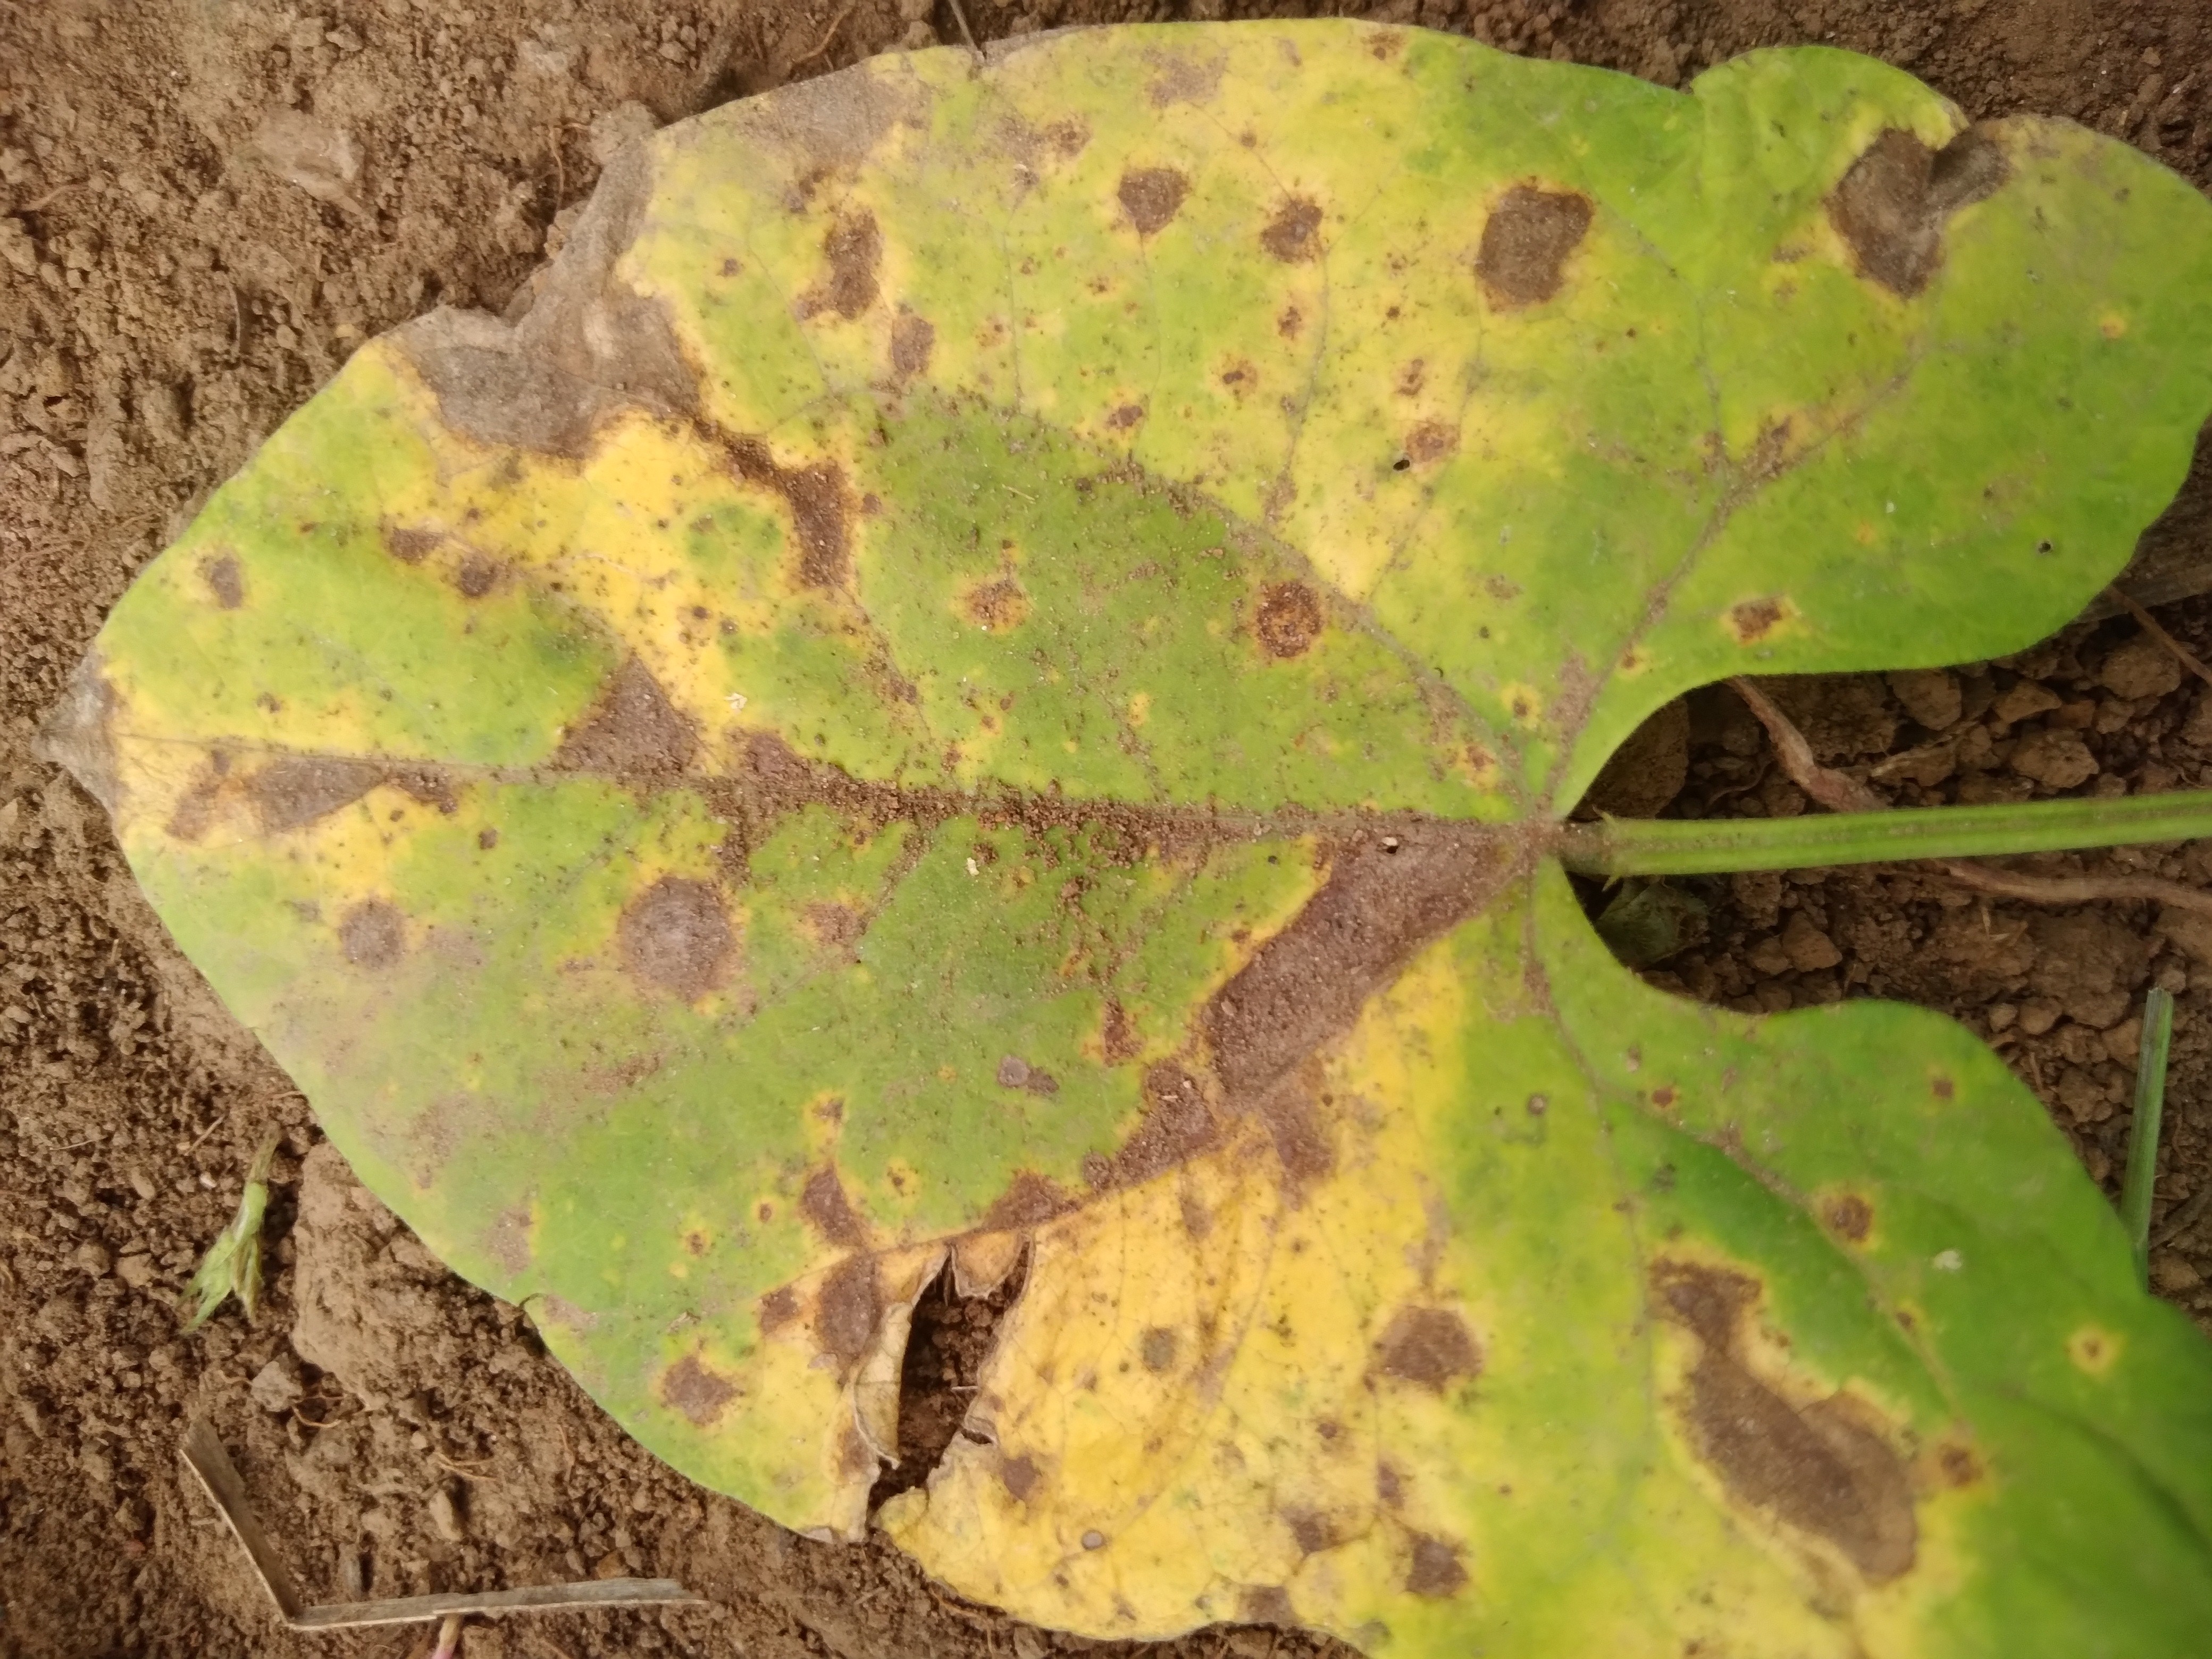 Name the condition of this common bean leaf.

rust
